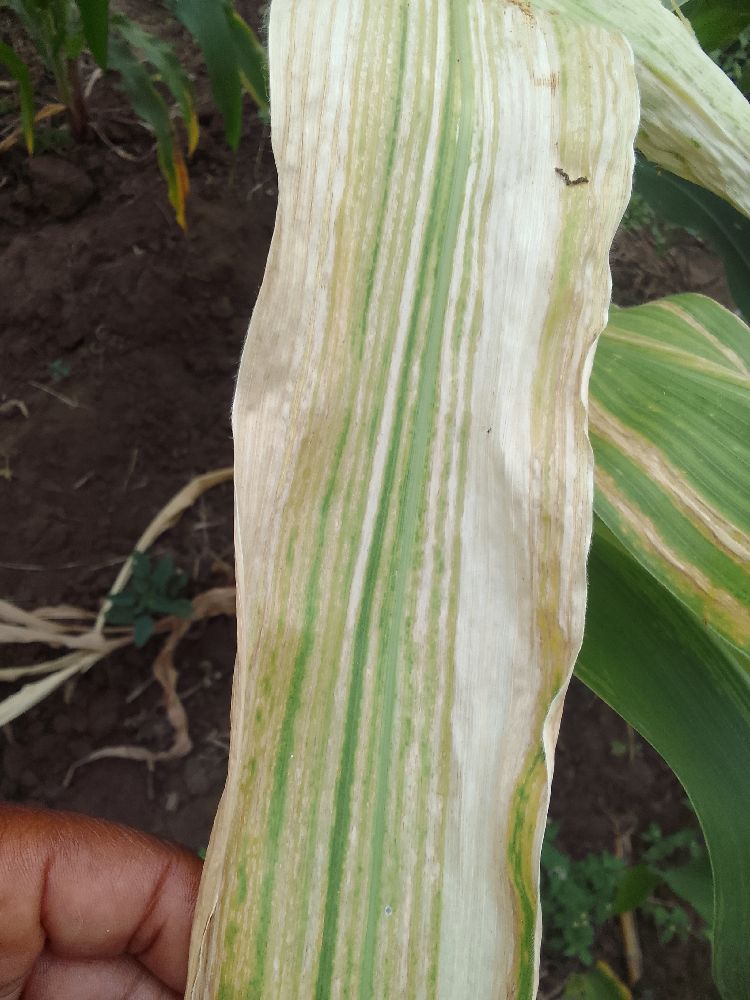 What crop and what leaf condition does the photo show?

maize, maize lethal necrosis
